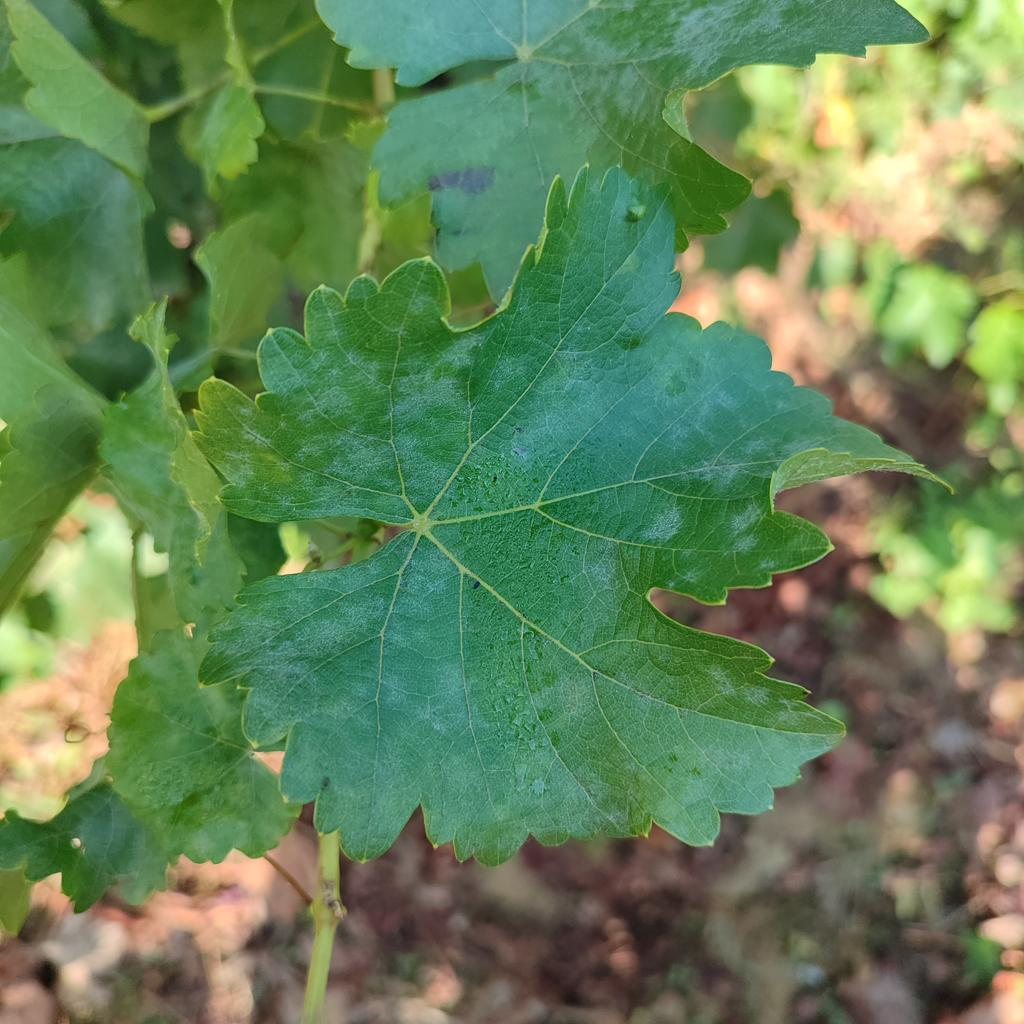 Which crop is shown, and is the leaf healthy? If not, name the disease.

grapevine, powdery mildew
